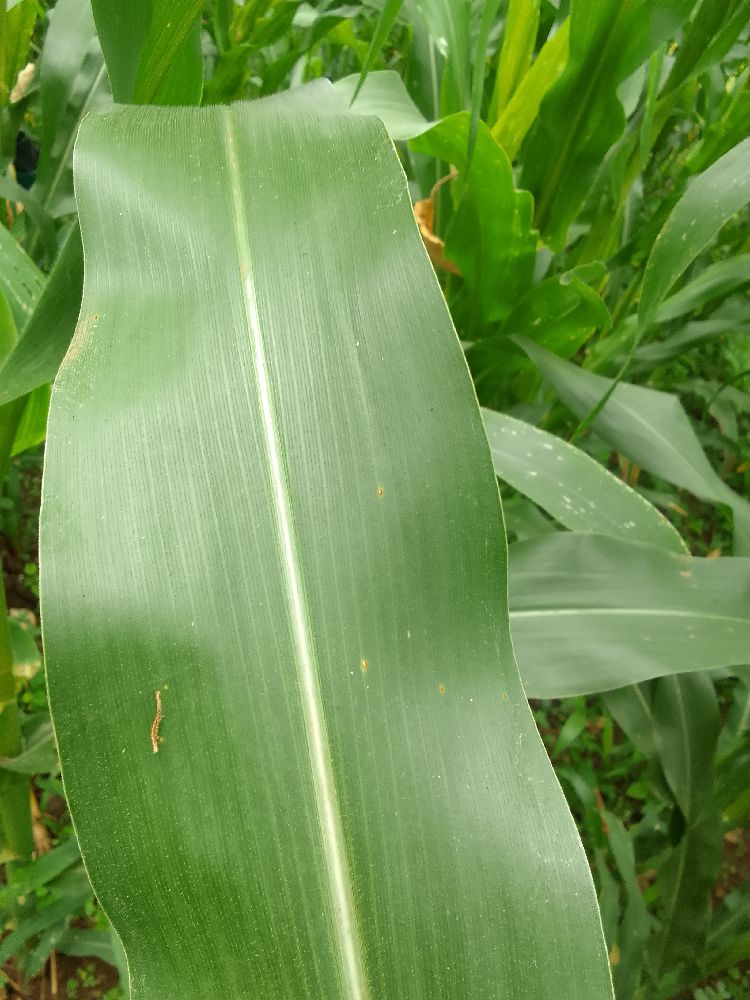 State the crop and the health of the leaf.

maize, healthy
